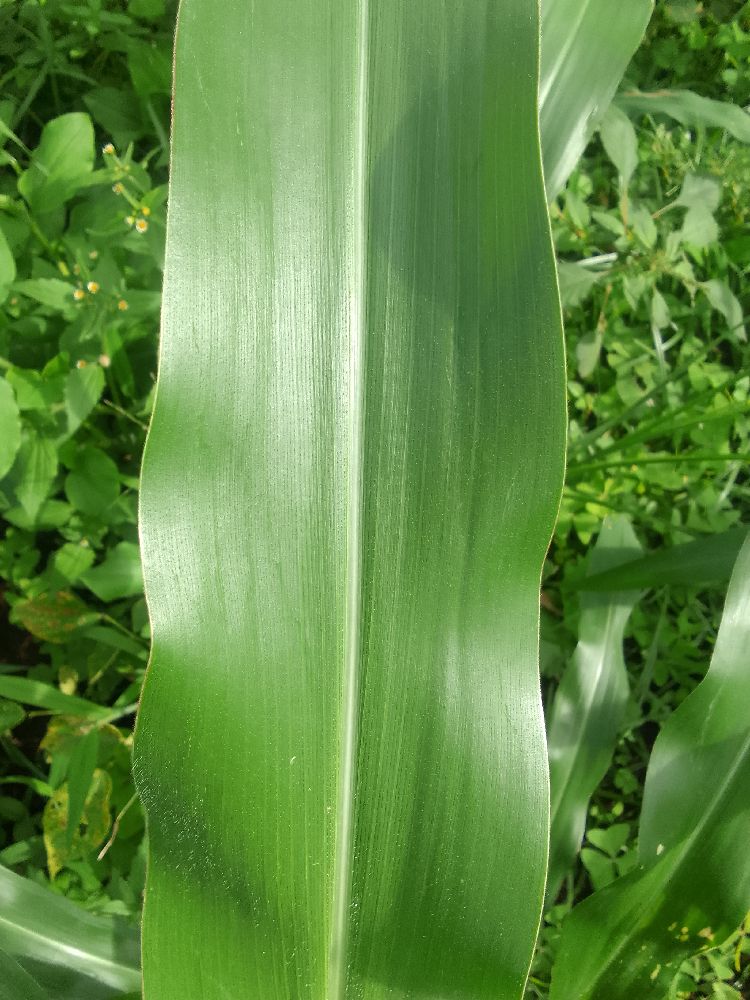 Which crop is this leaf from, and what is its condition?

maize, healthy
